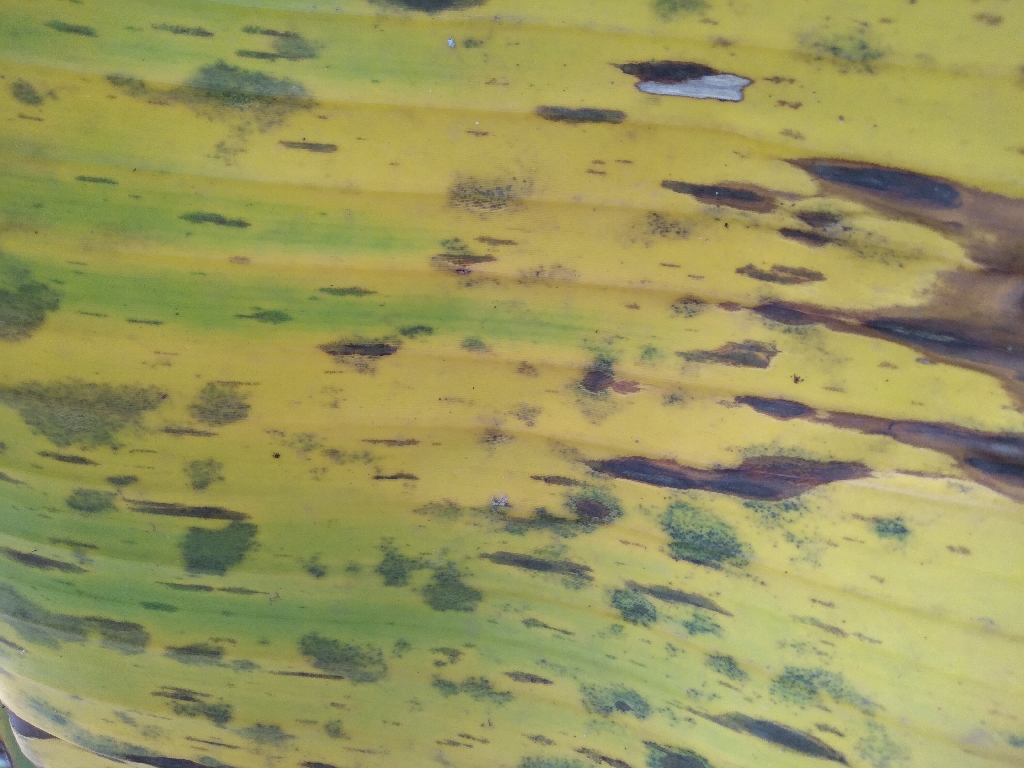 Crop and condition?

banana, black sigatoka
